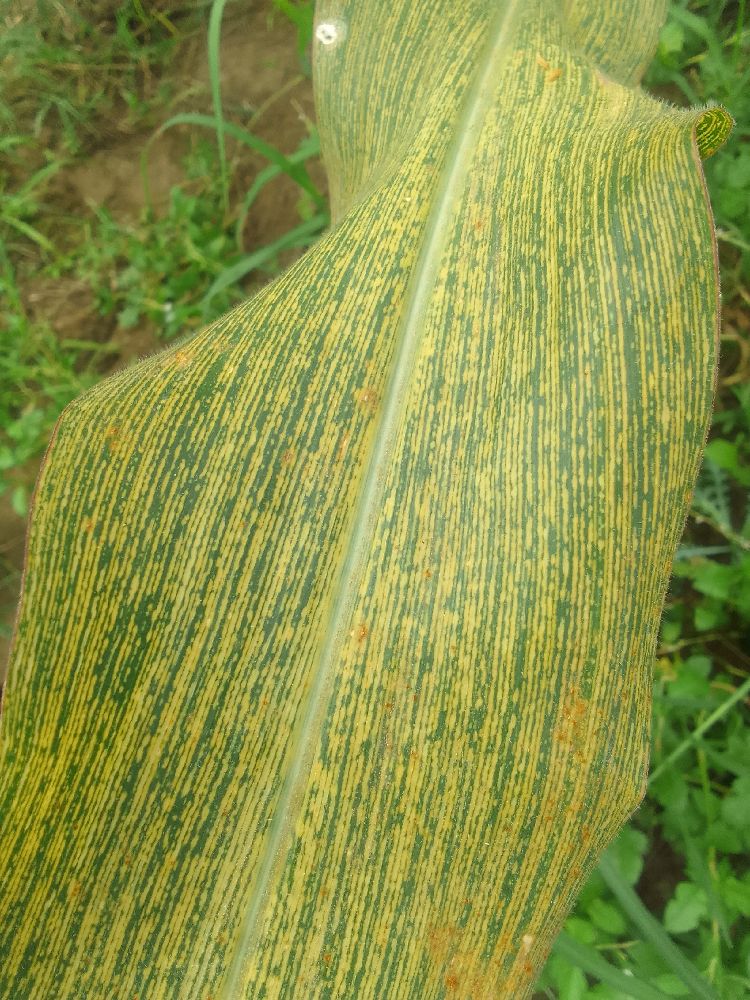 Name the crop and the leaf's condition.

maize, maize streak virus
